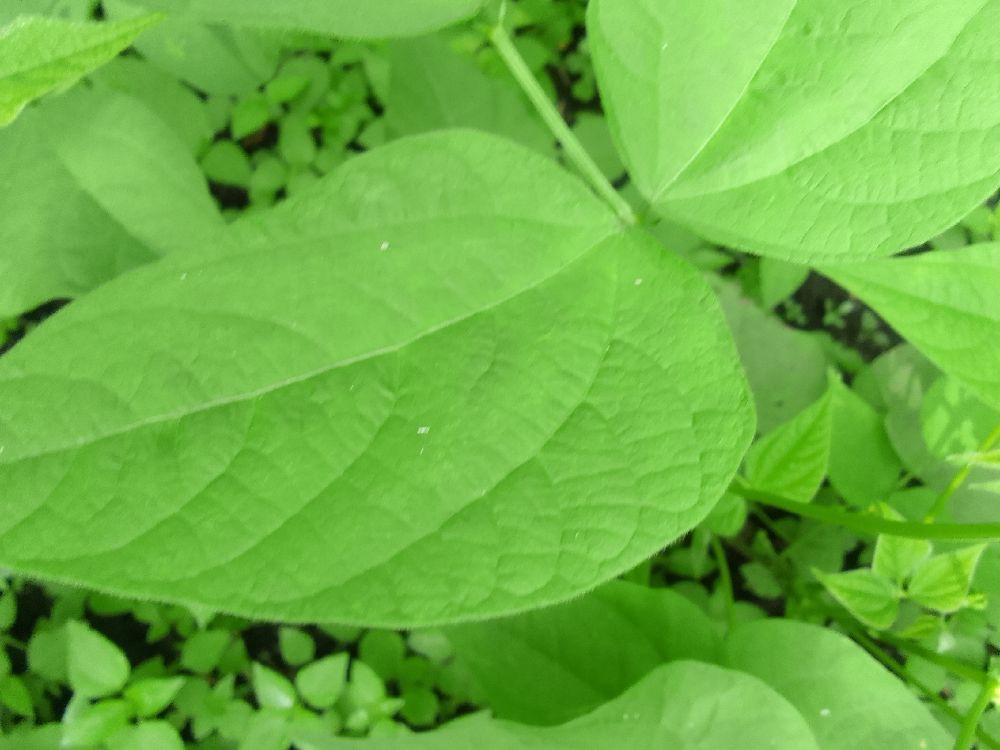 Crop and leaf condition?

common bean, healthy
